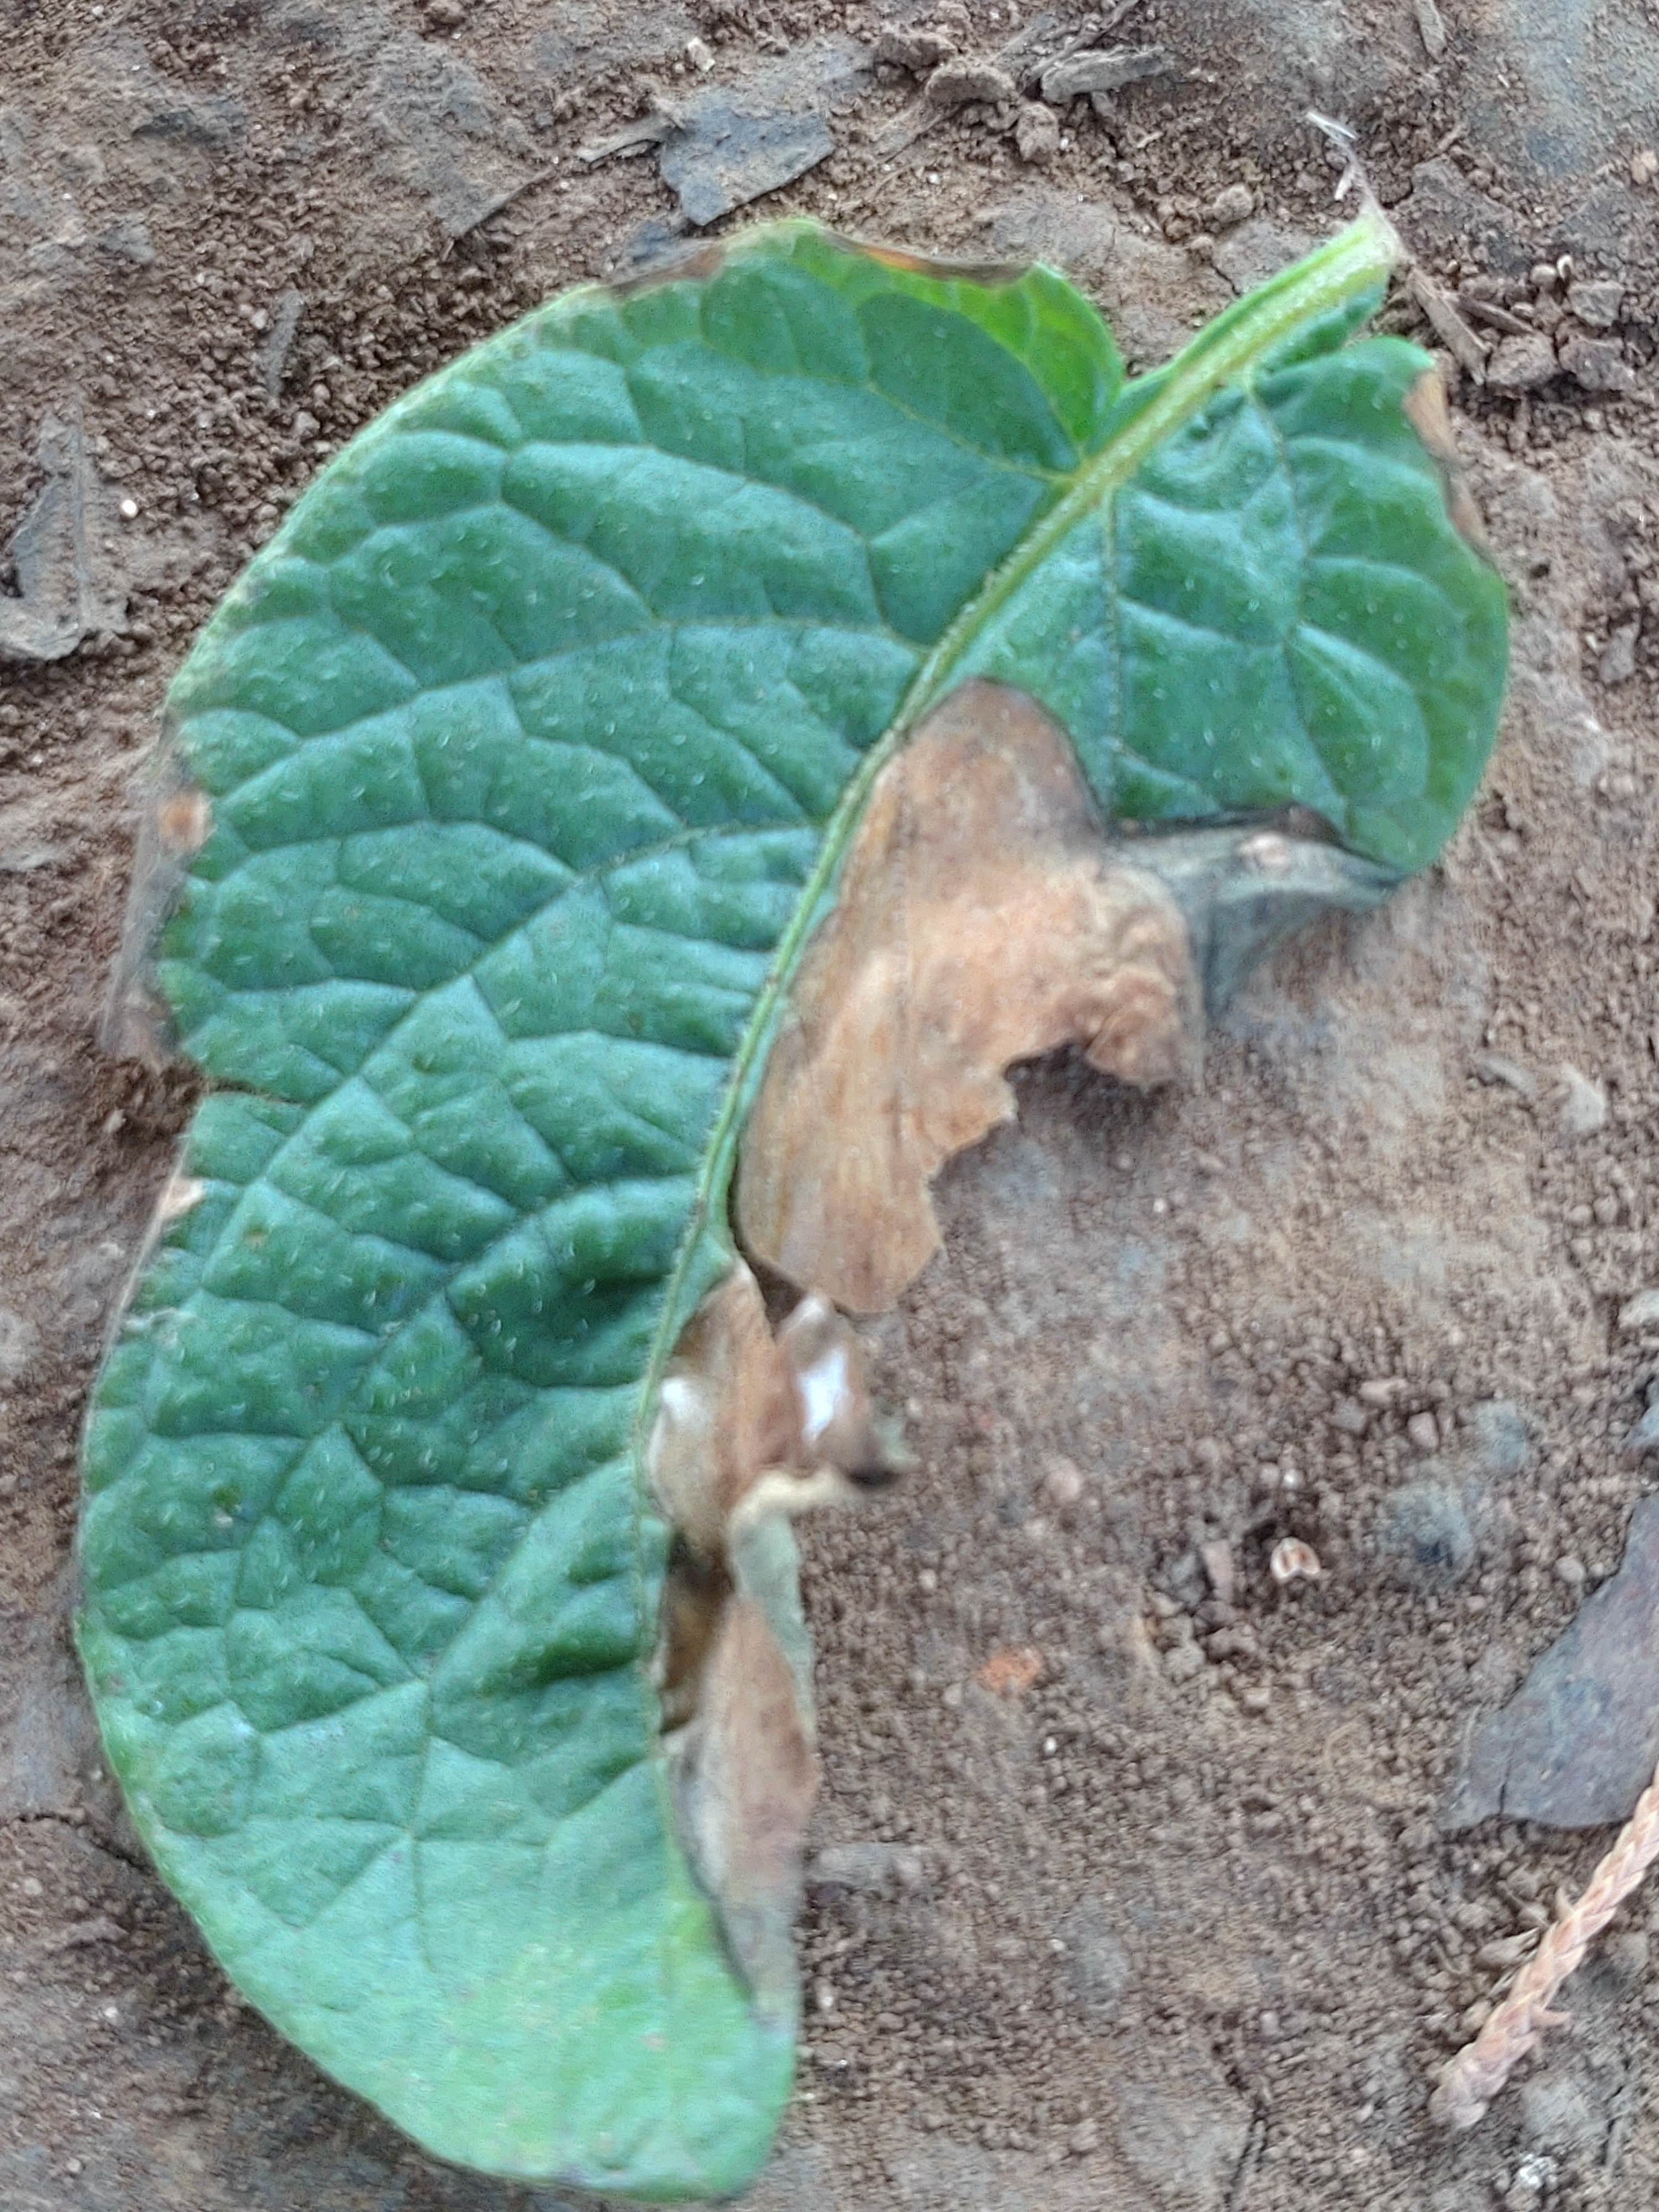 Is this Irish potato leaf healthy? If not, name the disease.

early blight
